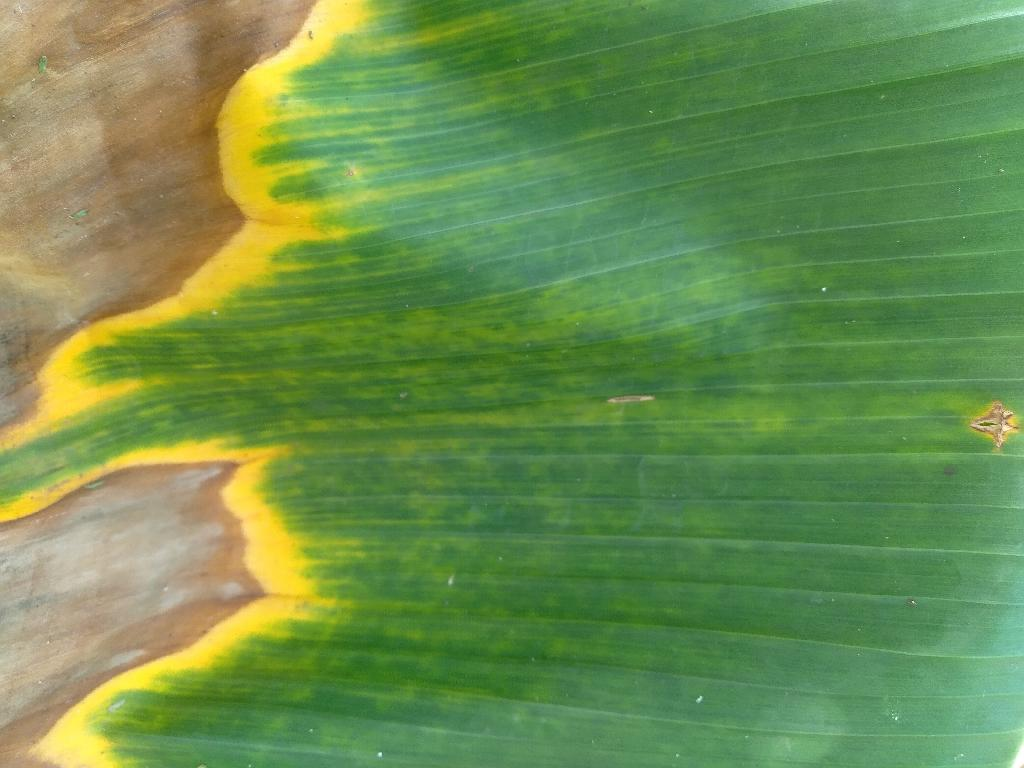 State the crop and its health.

banana, fusarium wilt race 1
